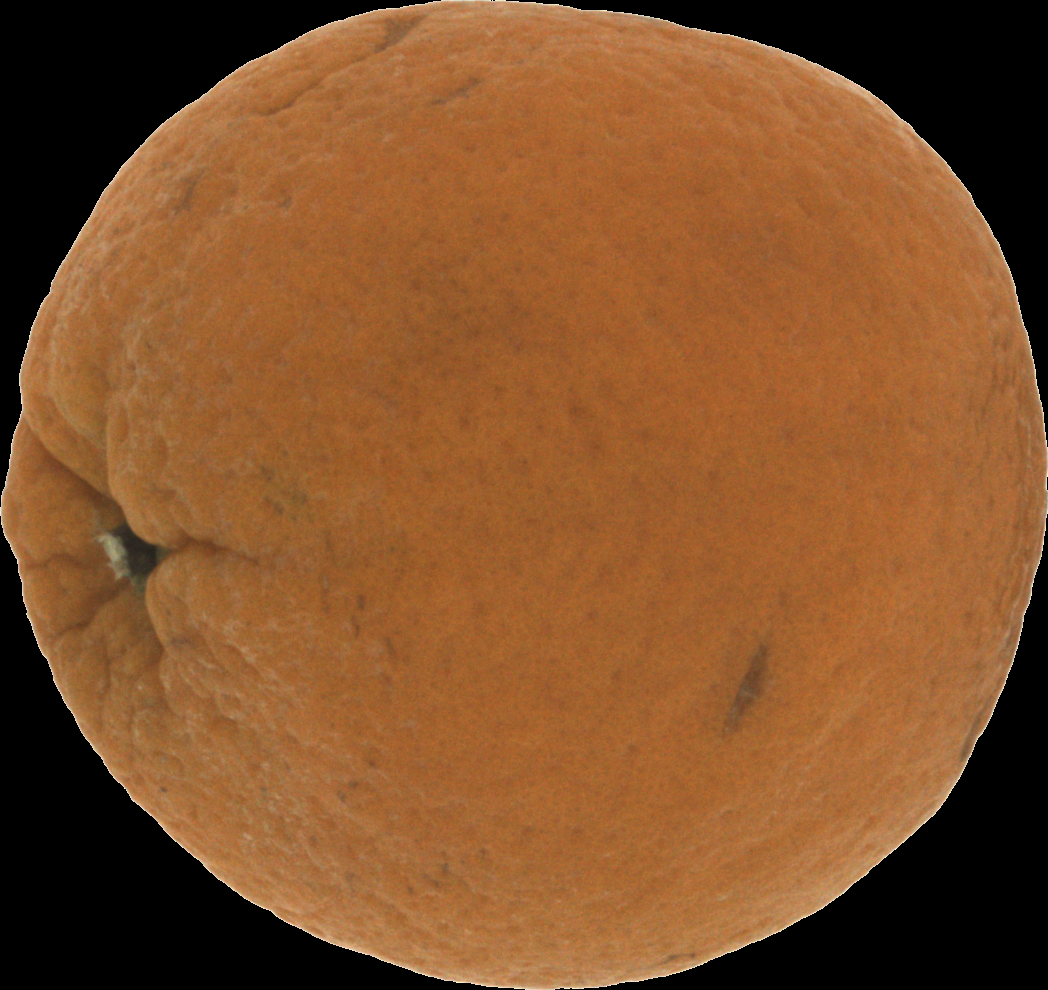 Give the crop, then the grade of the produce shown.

orange, bad
